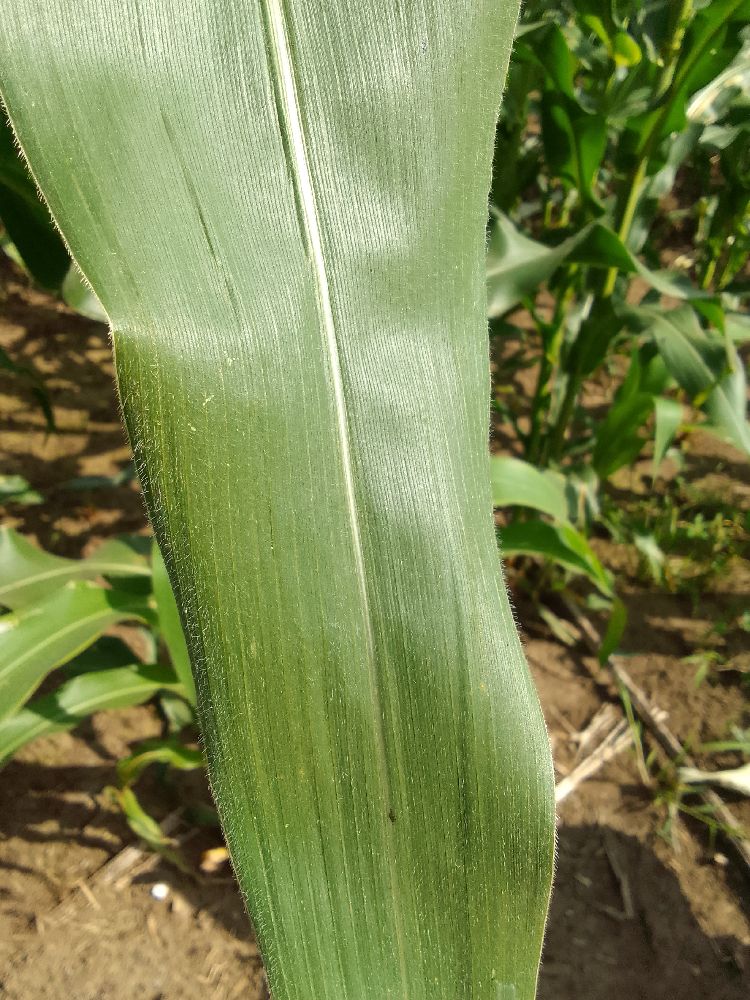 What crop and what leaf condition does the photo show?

maize, healthy
